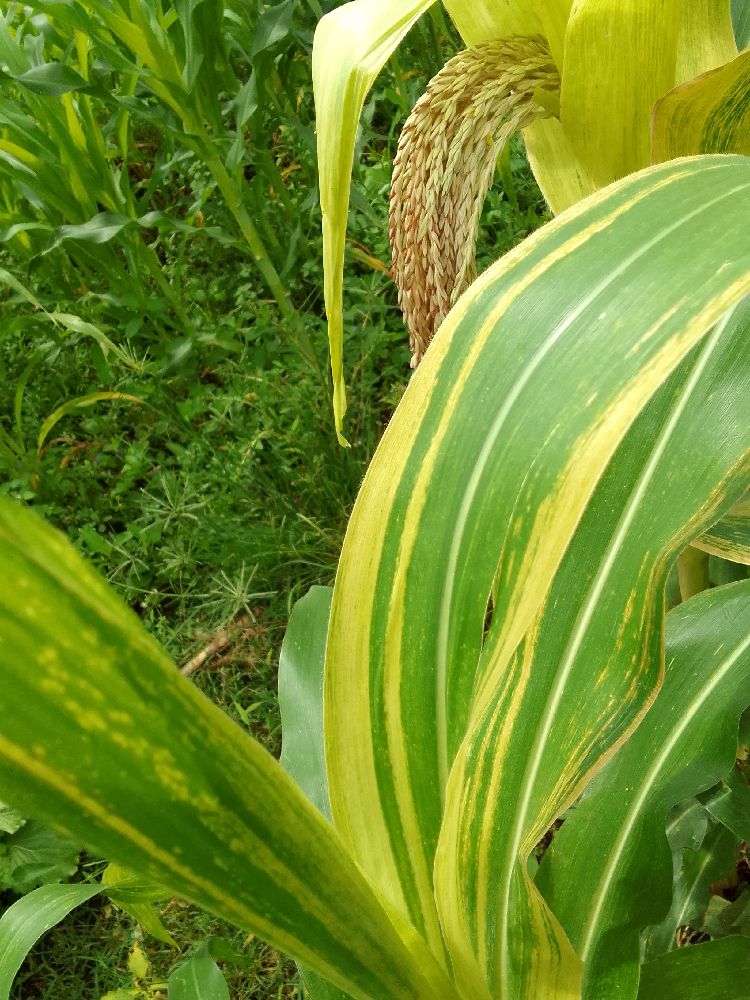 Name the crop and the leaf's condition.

maize, maize lethal necrosis
